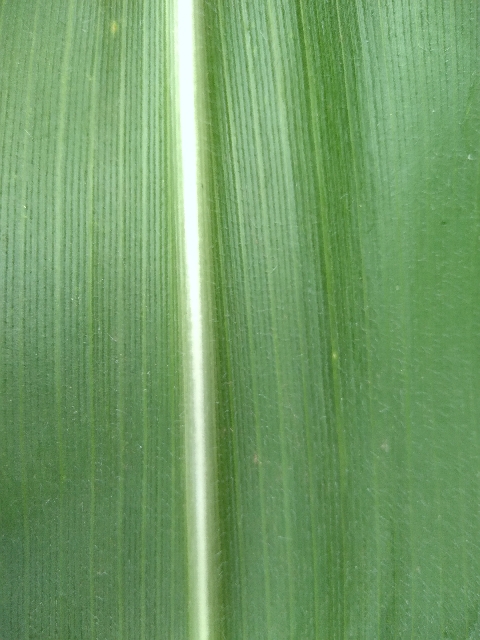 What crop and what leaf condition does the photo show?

maize, healthy
